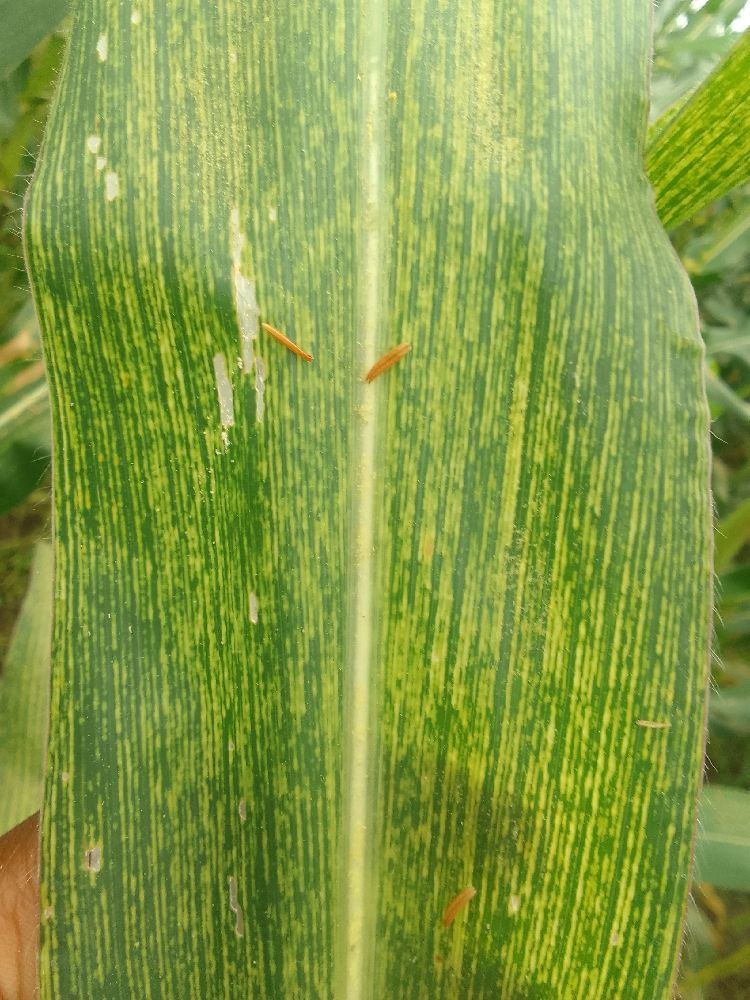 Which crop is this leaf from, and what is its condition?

maize, maize streak virus
